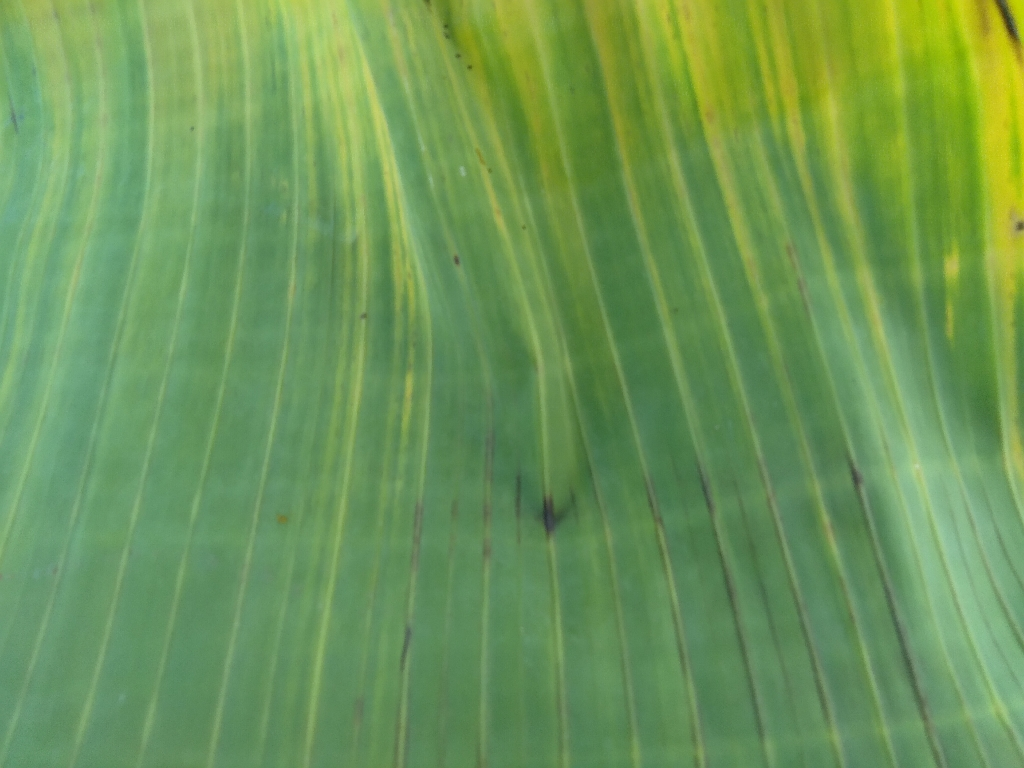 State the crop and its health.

banana, fusarium wilt race 1
